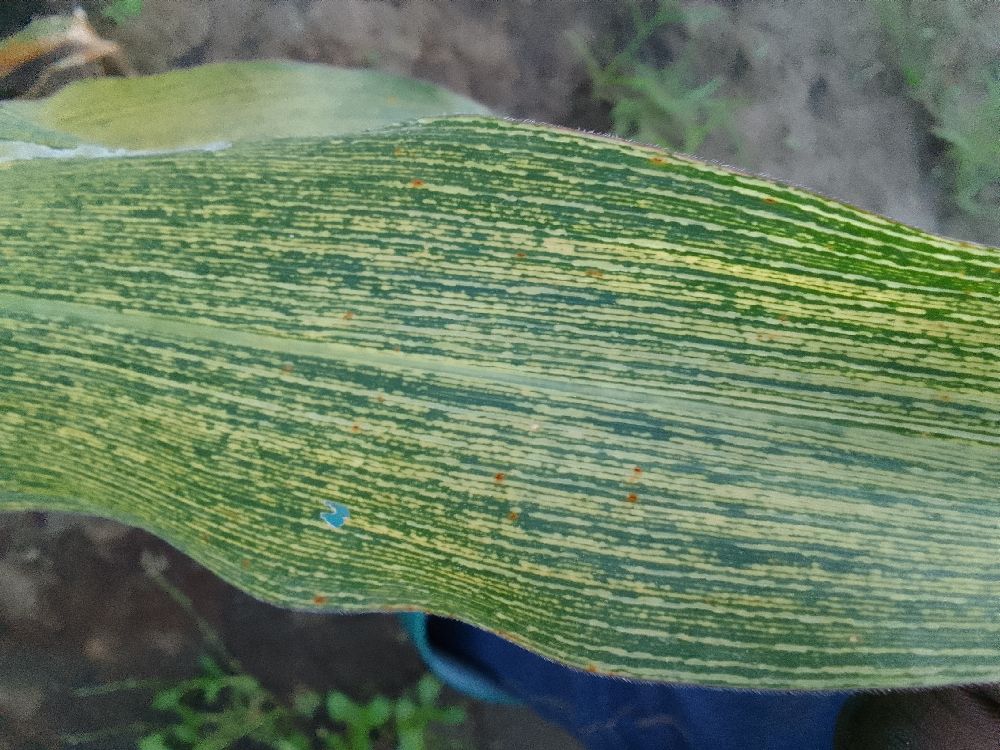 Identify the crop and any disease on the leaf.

maize, maize streak virus
